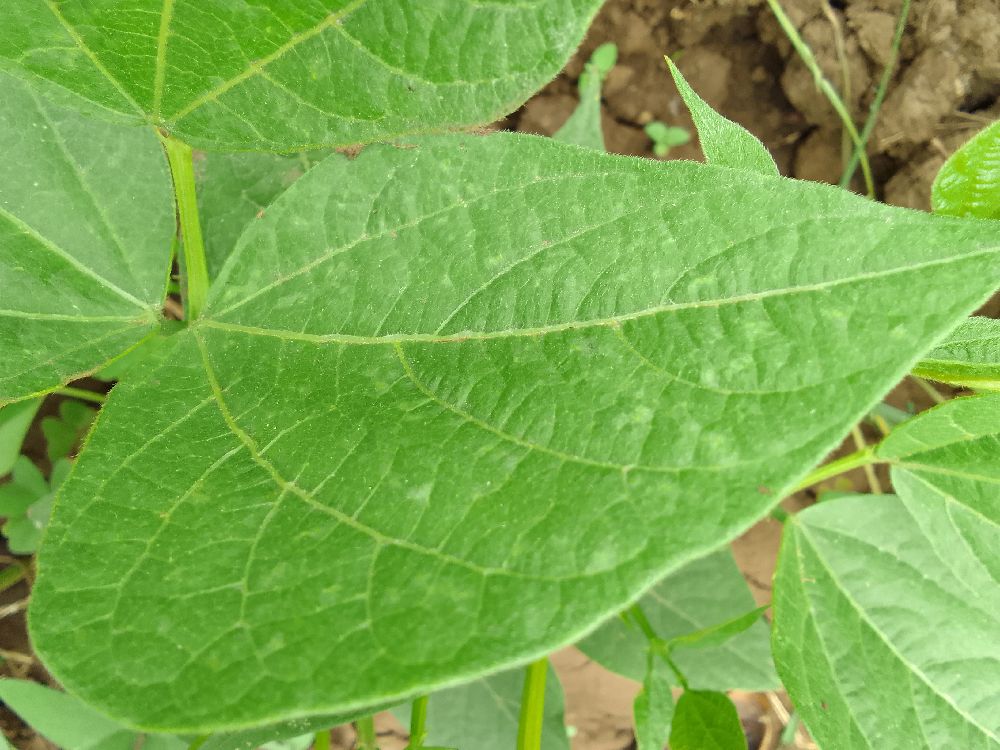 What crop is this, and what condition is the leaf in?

common bean, healthy
